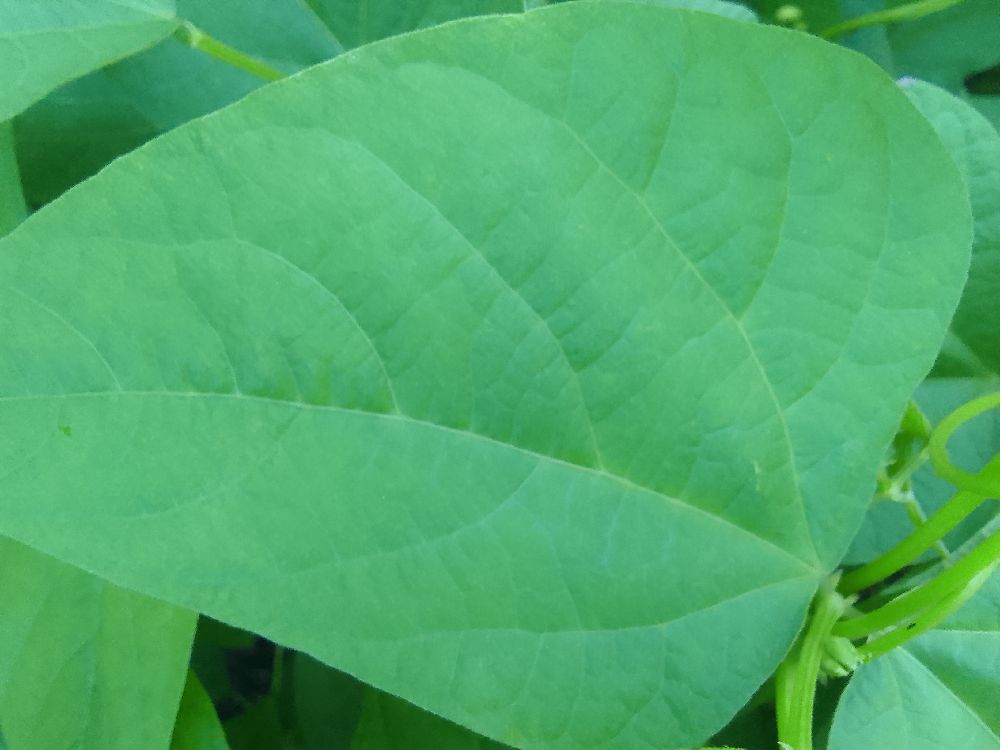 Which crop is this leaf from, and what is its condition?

common bean, healthy
